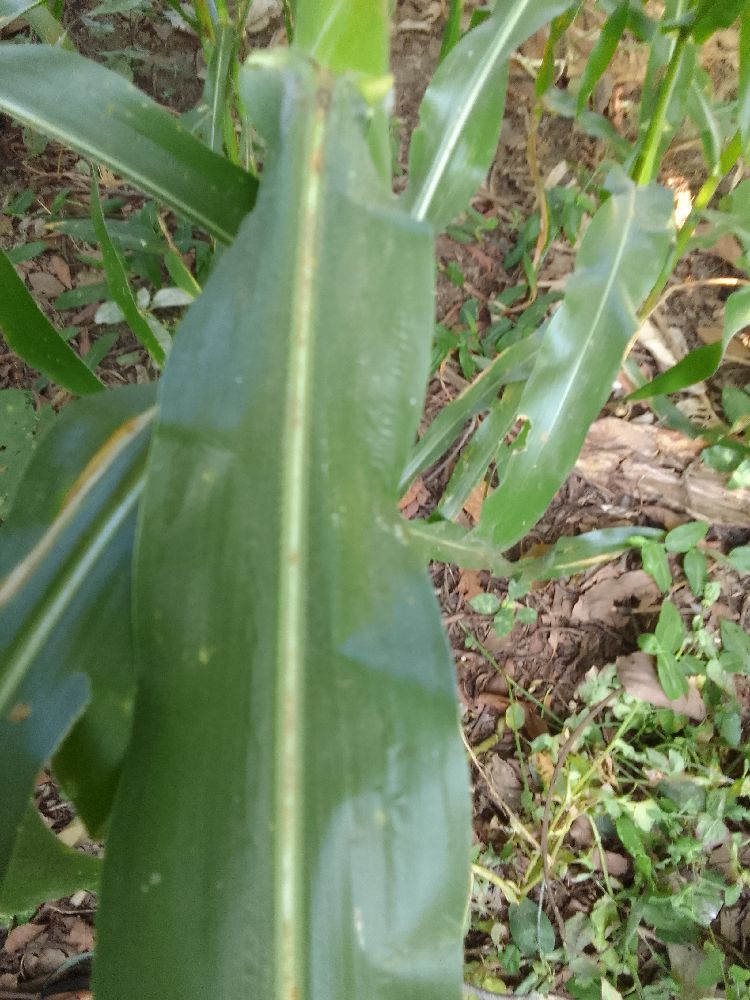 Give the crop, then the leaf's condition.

maize, healthy
